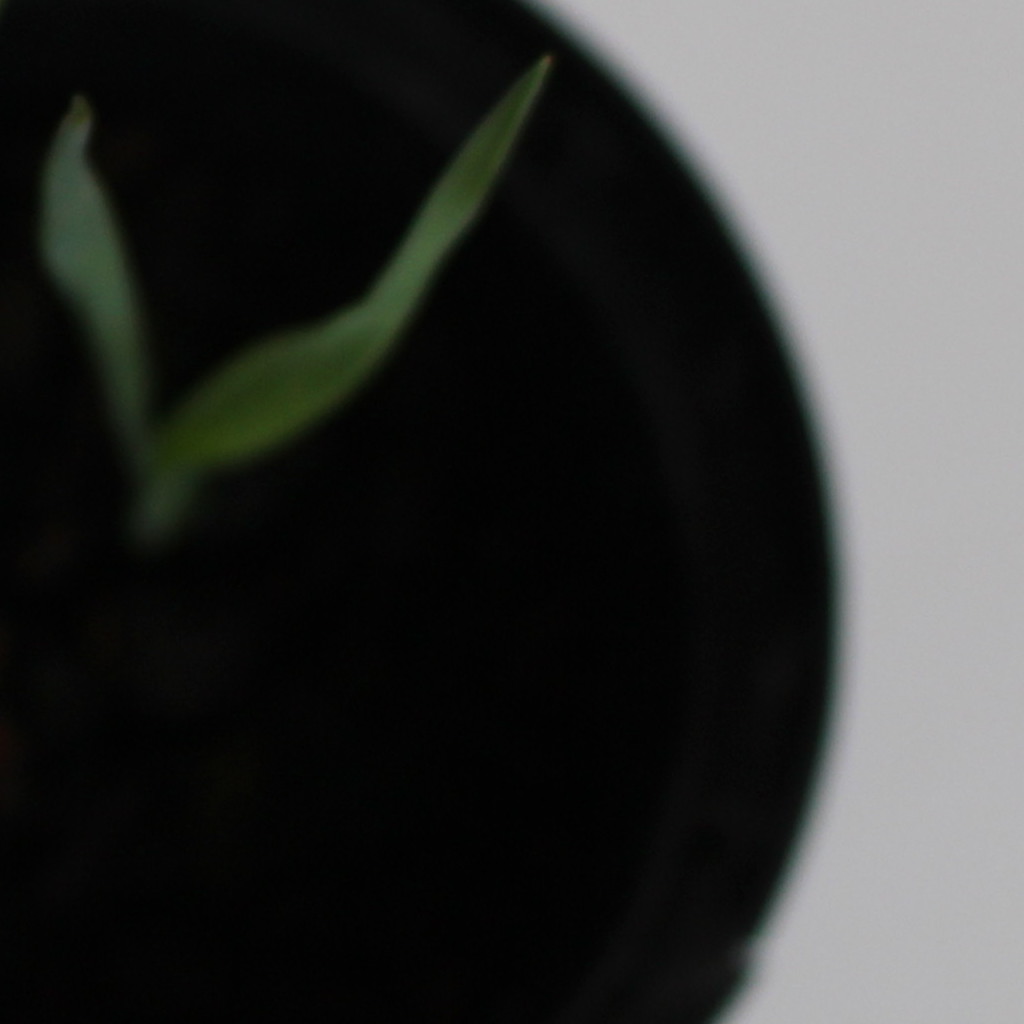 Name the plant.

Avena sterilis
